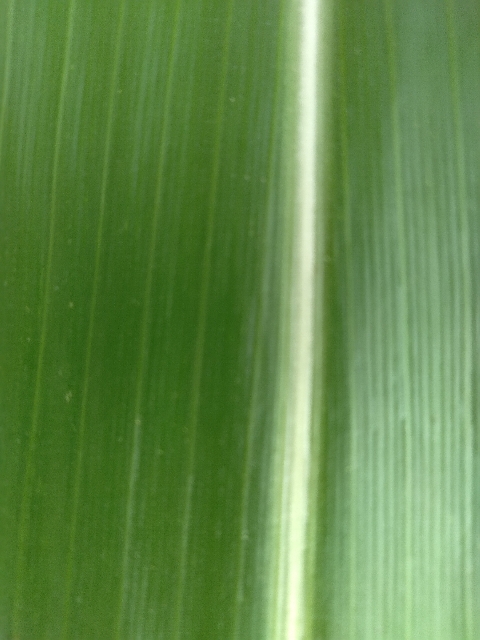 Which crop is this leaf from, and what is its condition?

maize, healthy
